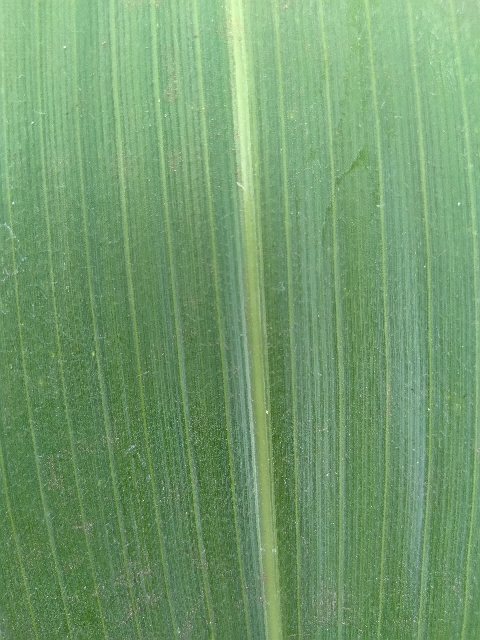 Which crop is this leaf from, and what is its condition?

maize, healthy
